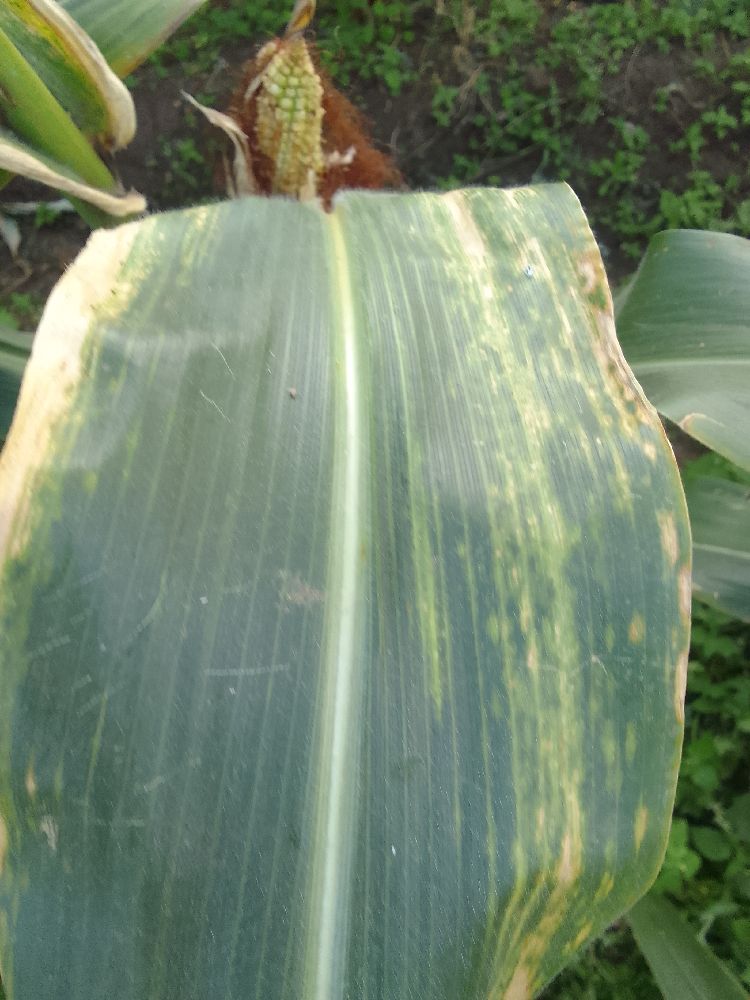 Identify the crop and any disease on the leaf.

maize, maize lethal necrosis
